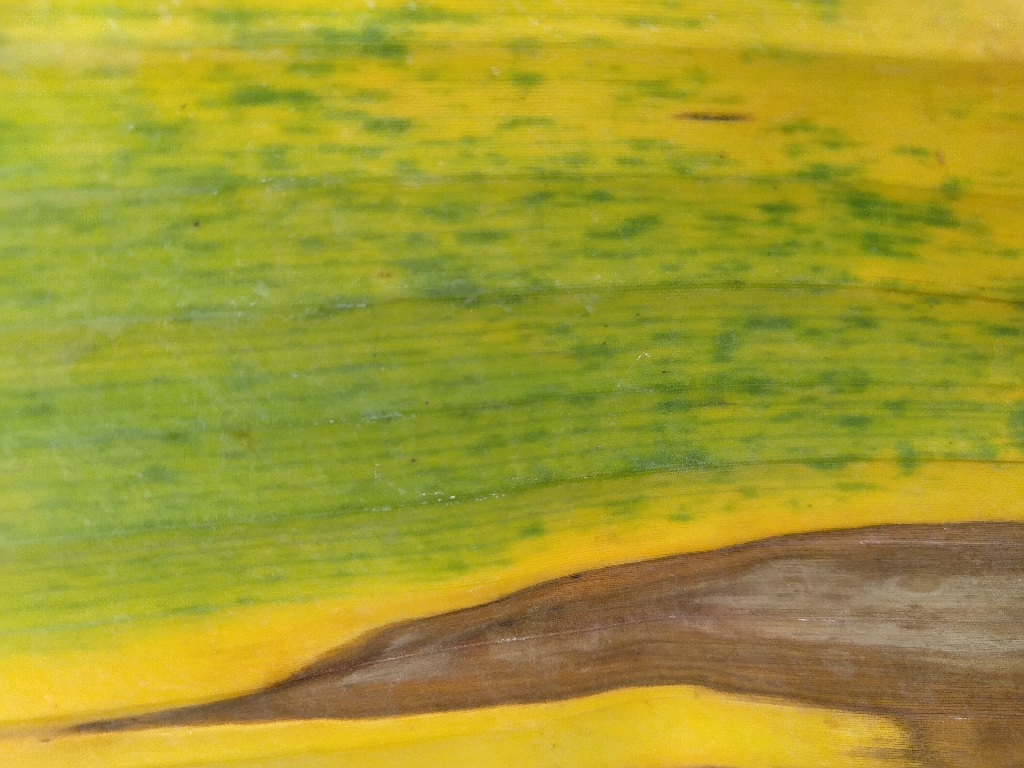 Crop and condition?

banana, fusarium wilt race 1
